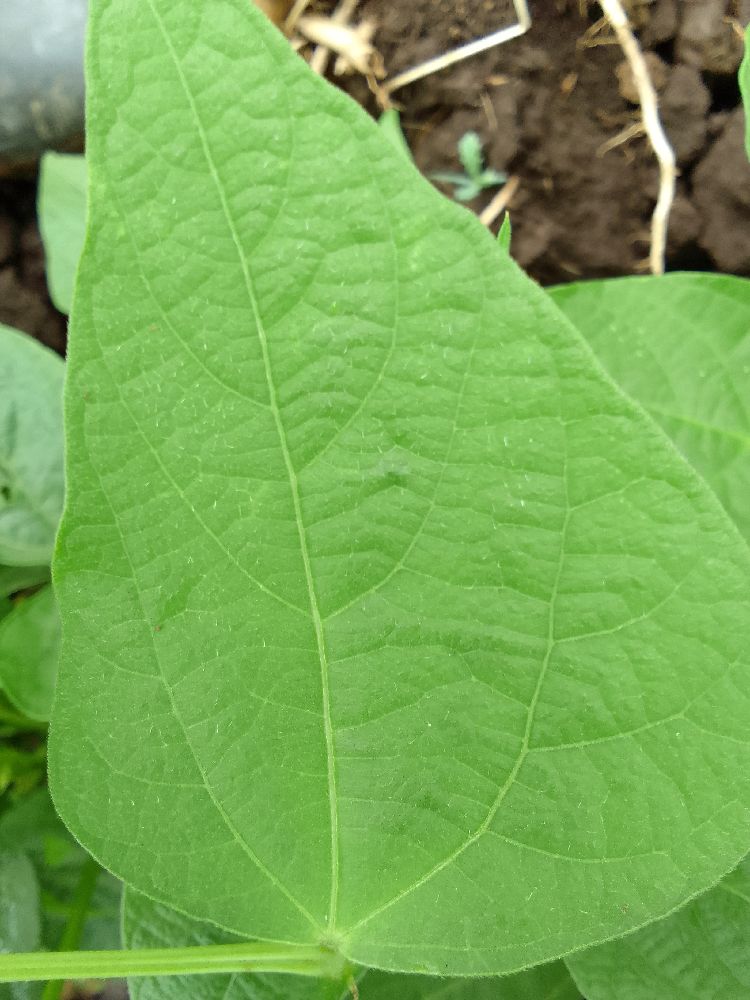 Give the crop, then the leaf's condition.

common bean, healthy
